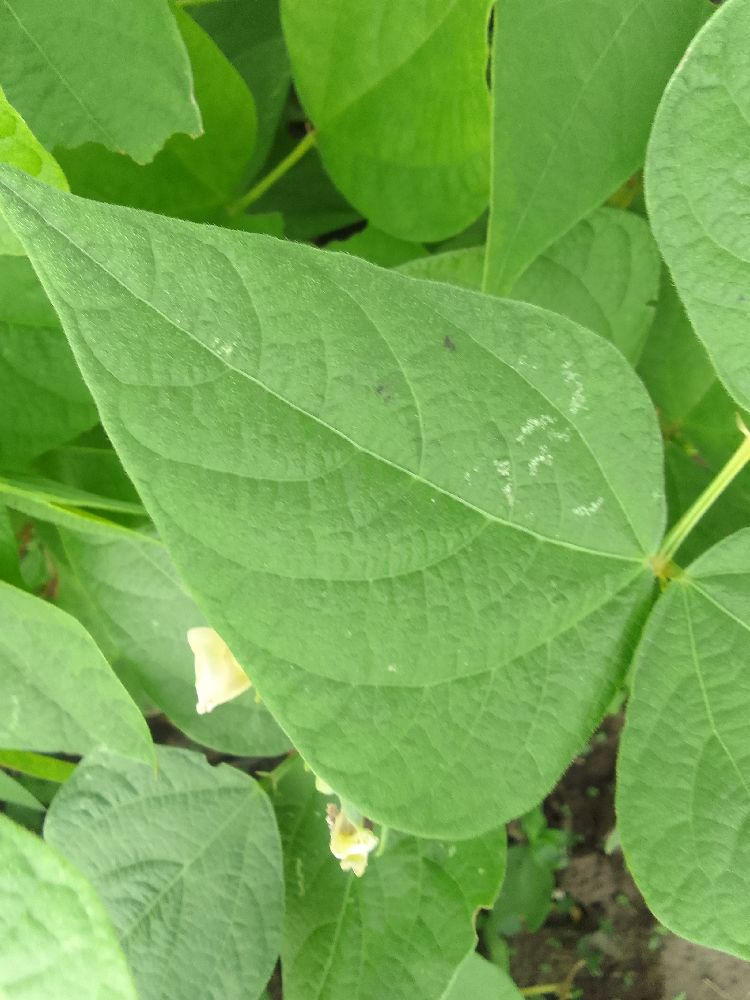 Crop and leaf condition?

common bean, healthy
